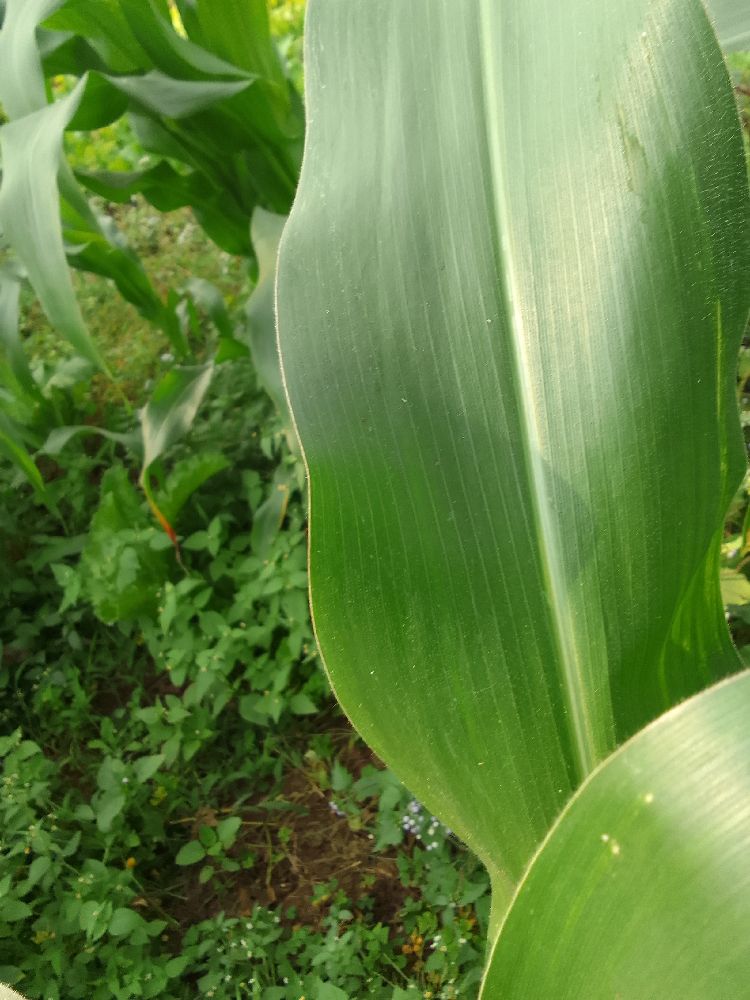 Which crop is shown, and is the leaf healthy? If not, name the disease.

maize, healthy
